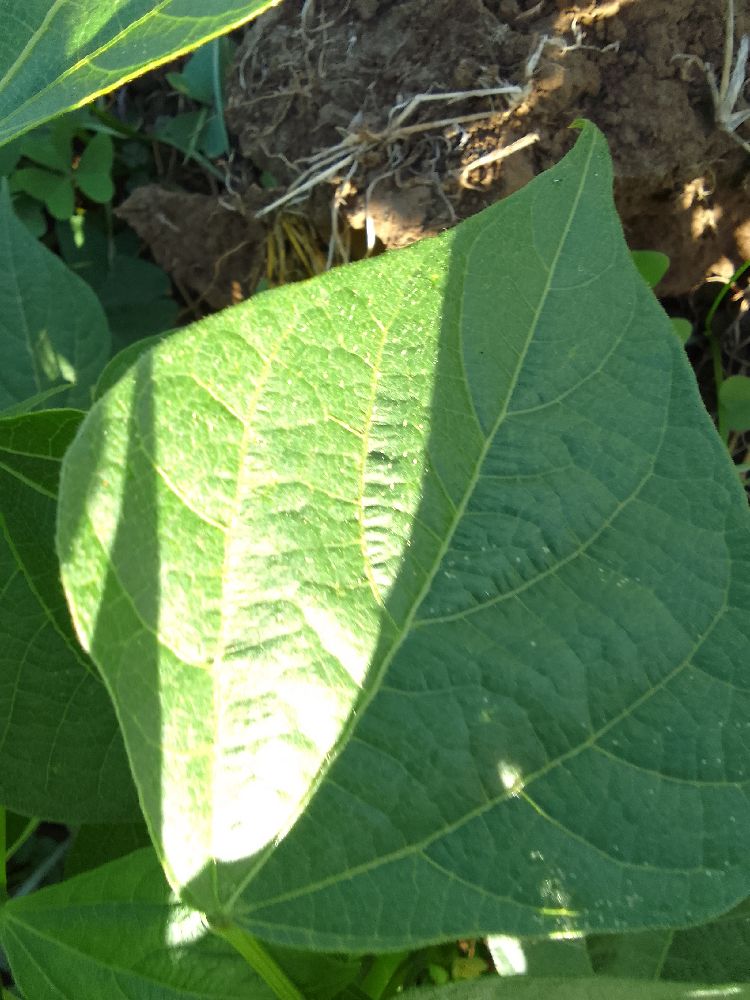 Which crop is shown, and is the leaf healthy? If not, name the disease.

common bean, healthy
